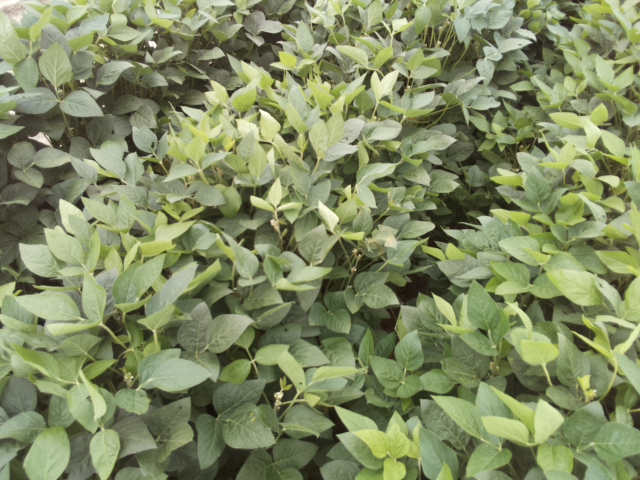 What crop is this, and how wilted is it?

soybean, leaflets folding inward at secondary pulvinus with no turgor loss in leaflets or petioles
